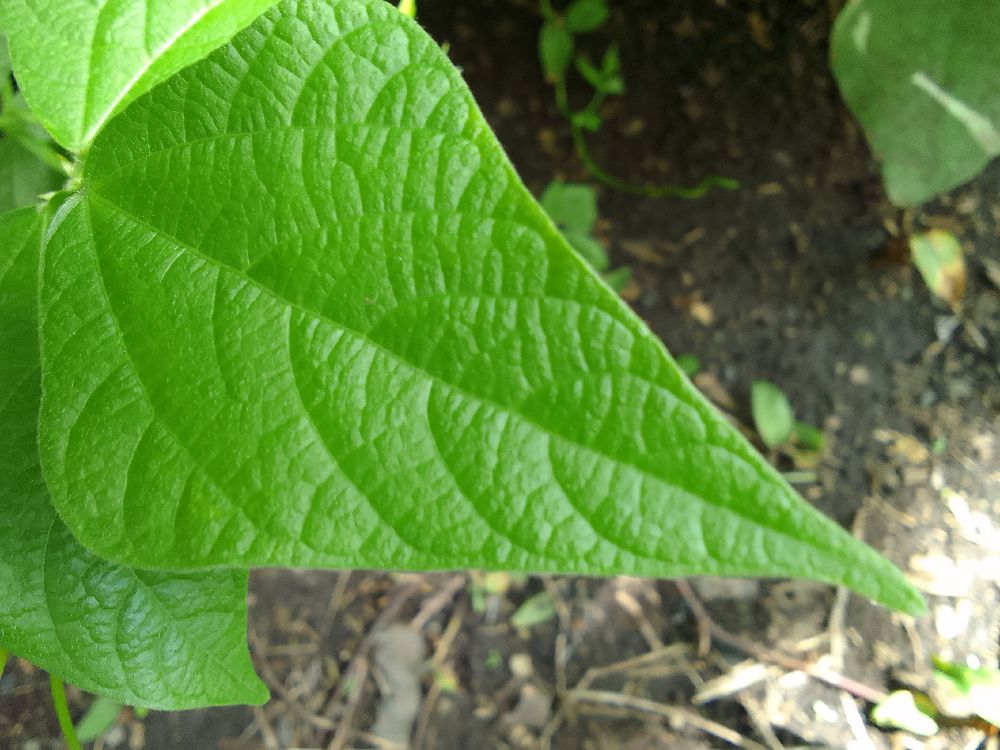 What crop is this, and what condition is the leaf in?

common bean, healthy
